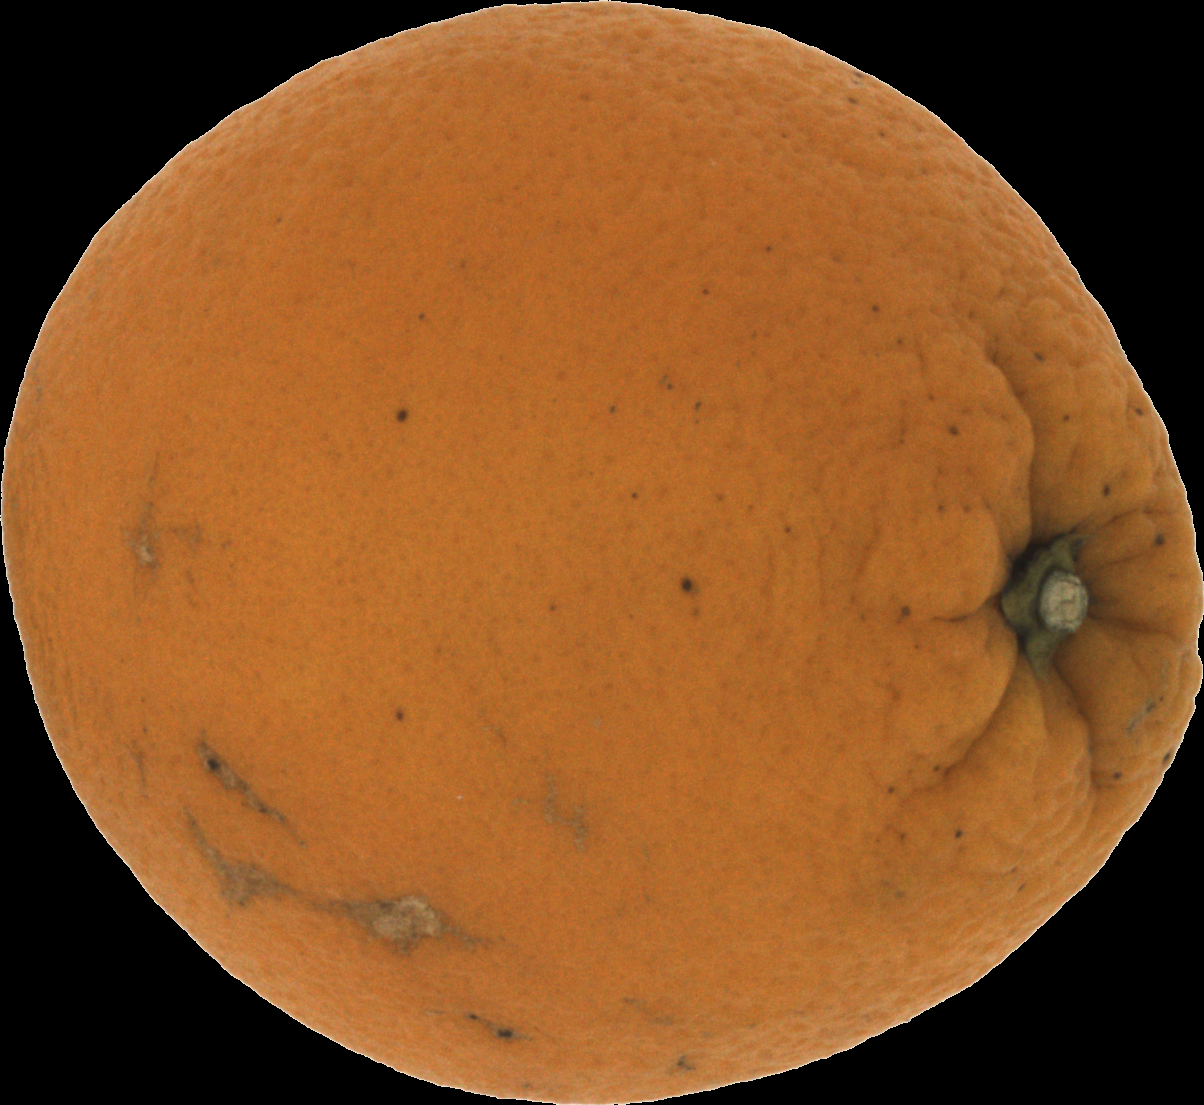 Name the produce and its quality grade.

orange, bad
